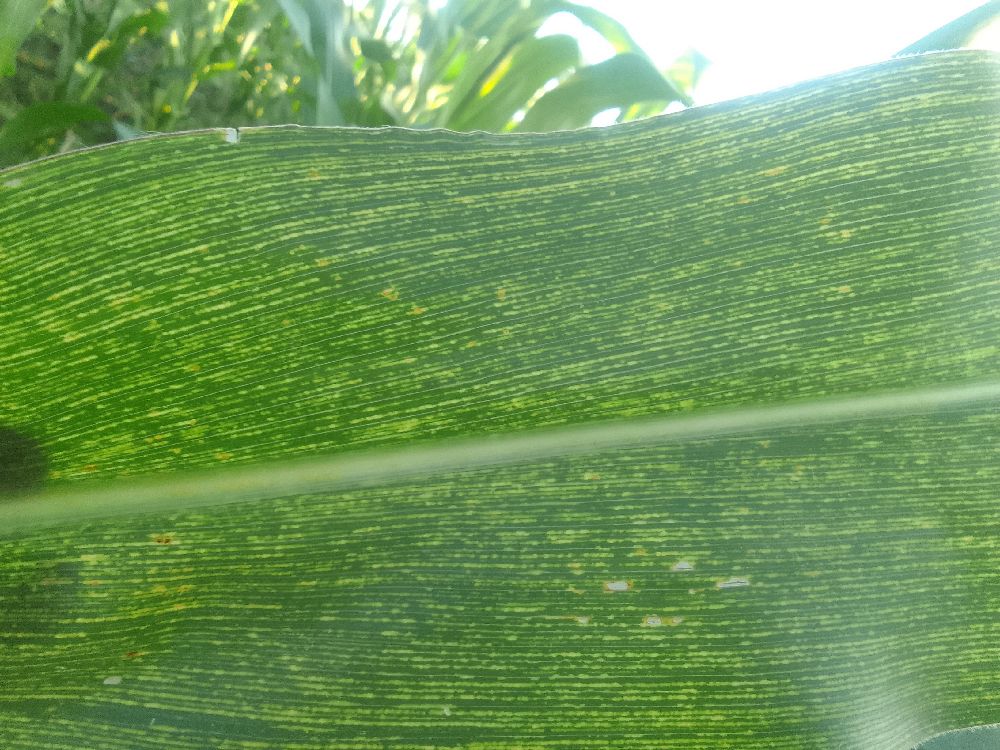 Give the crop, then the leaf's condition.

maize, maize streak virus
